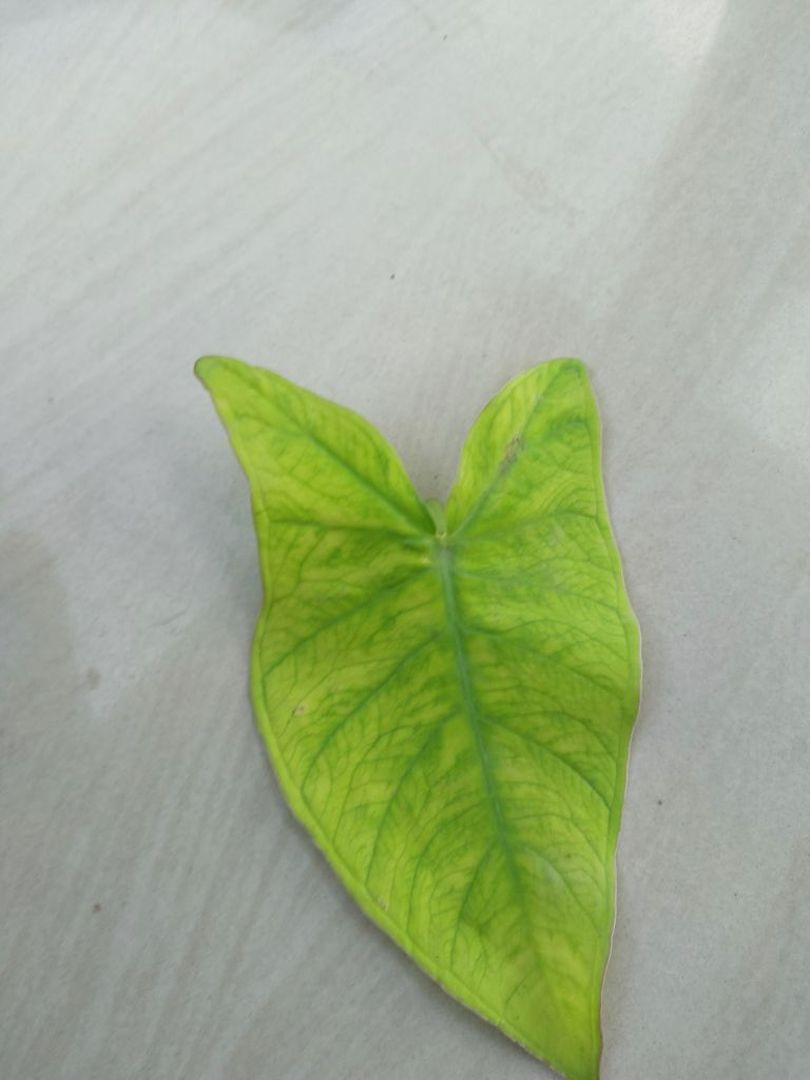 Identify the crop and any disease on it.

taro, mosaic
